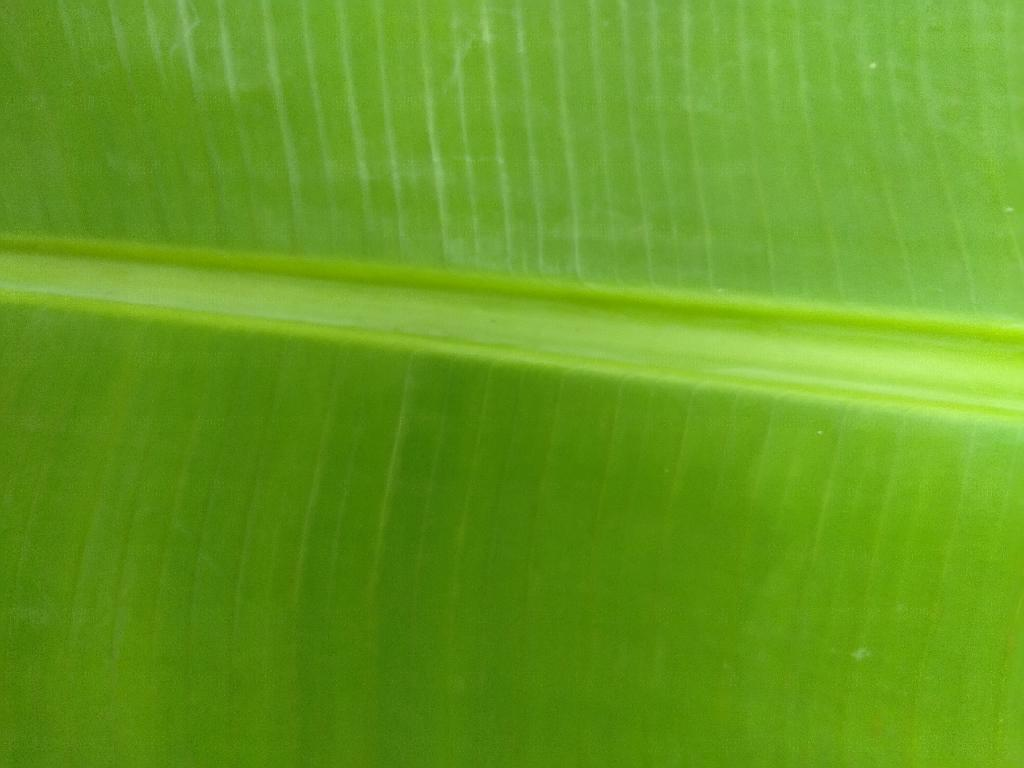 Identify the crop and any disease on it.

banana, healthy
